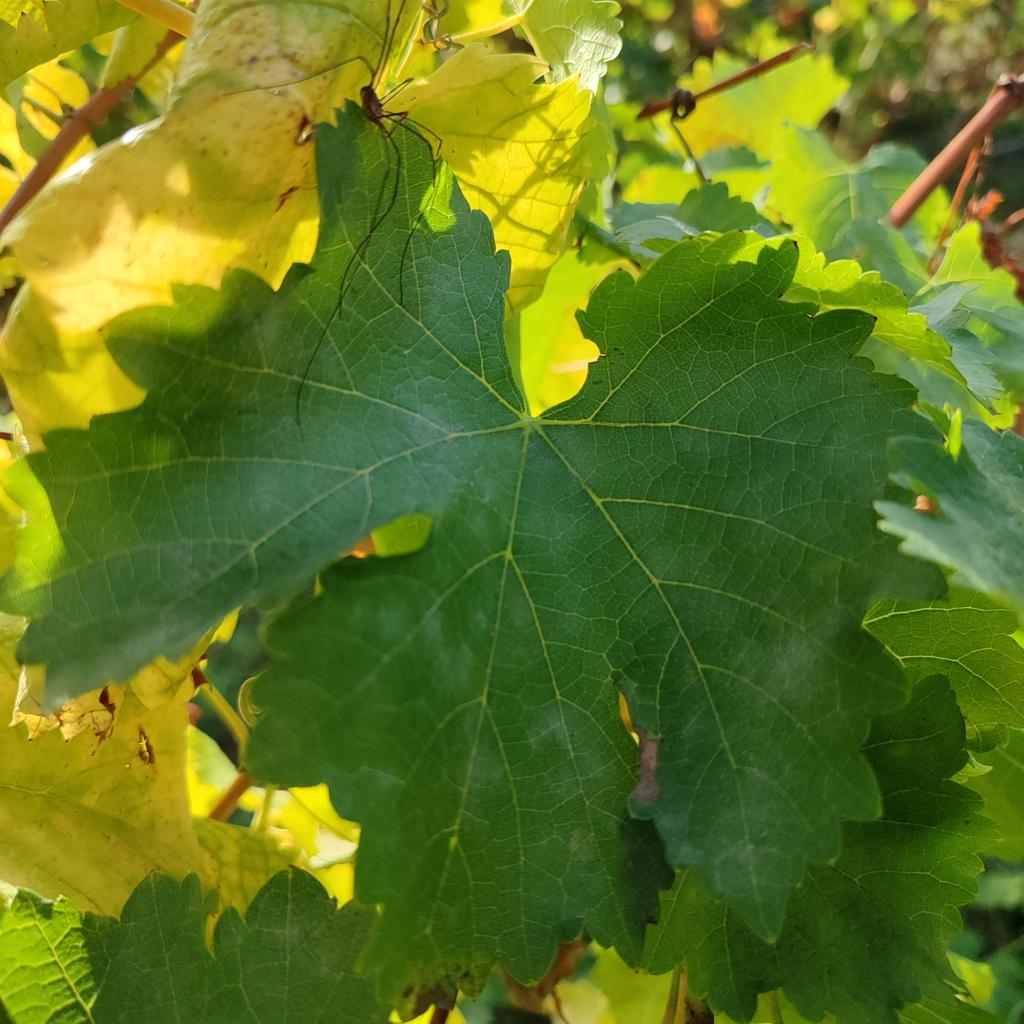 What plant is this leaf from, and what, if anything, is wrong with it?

grapevine, powdery mildew
